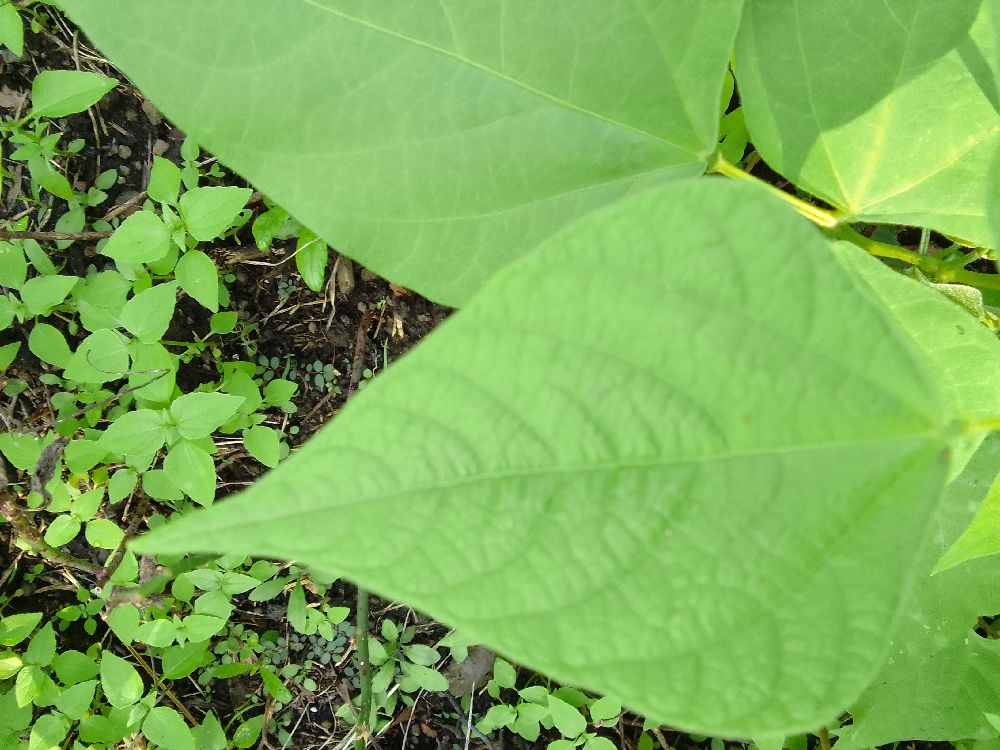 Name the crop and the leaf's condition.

common bean, healthy
